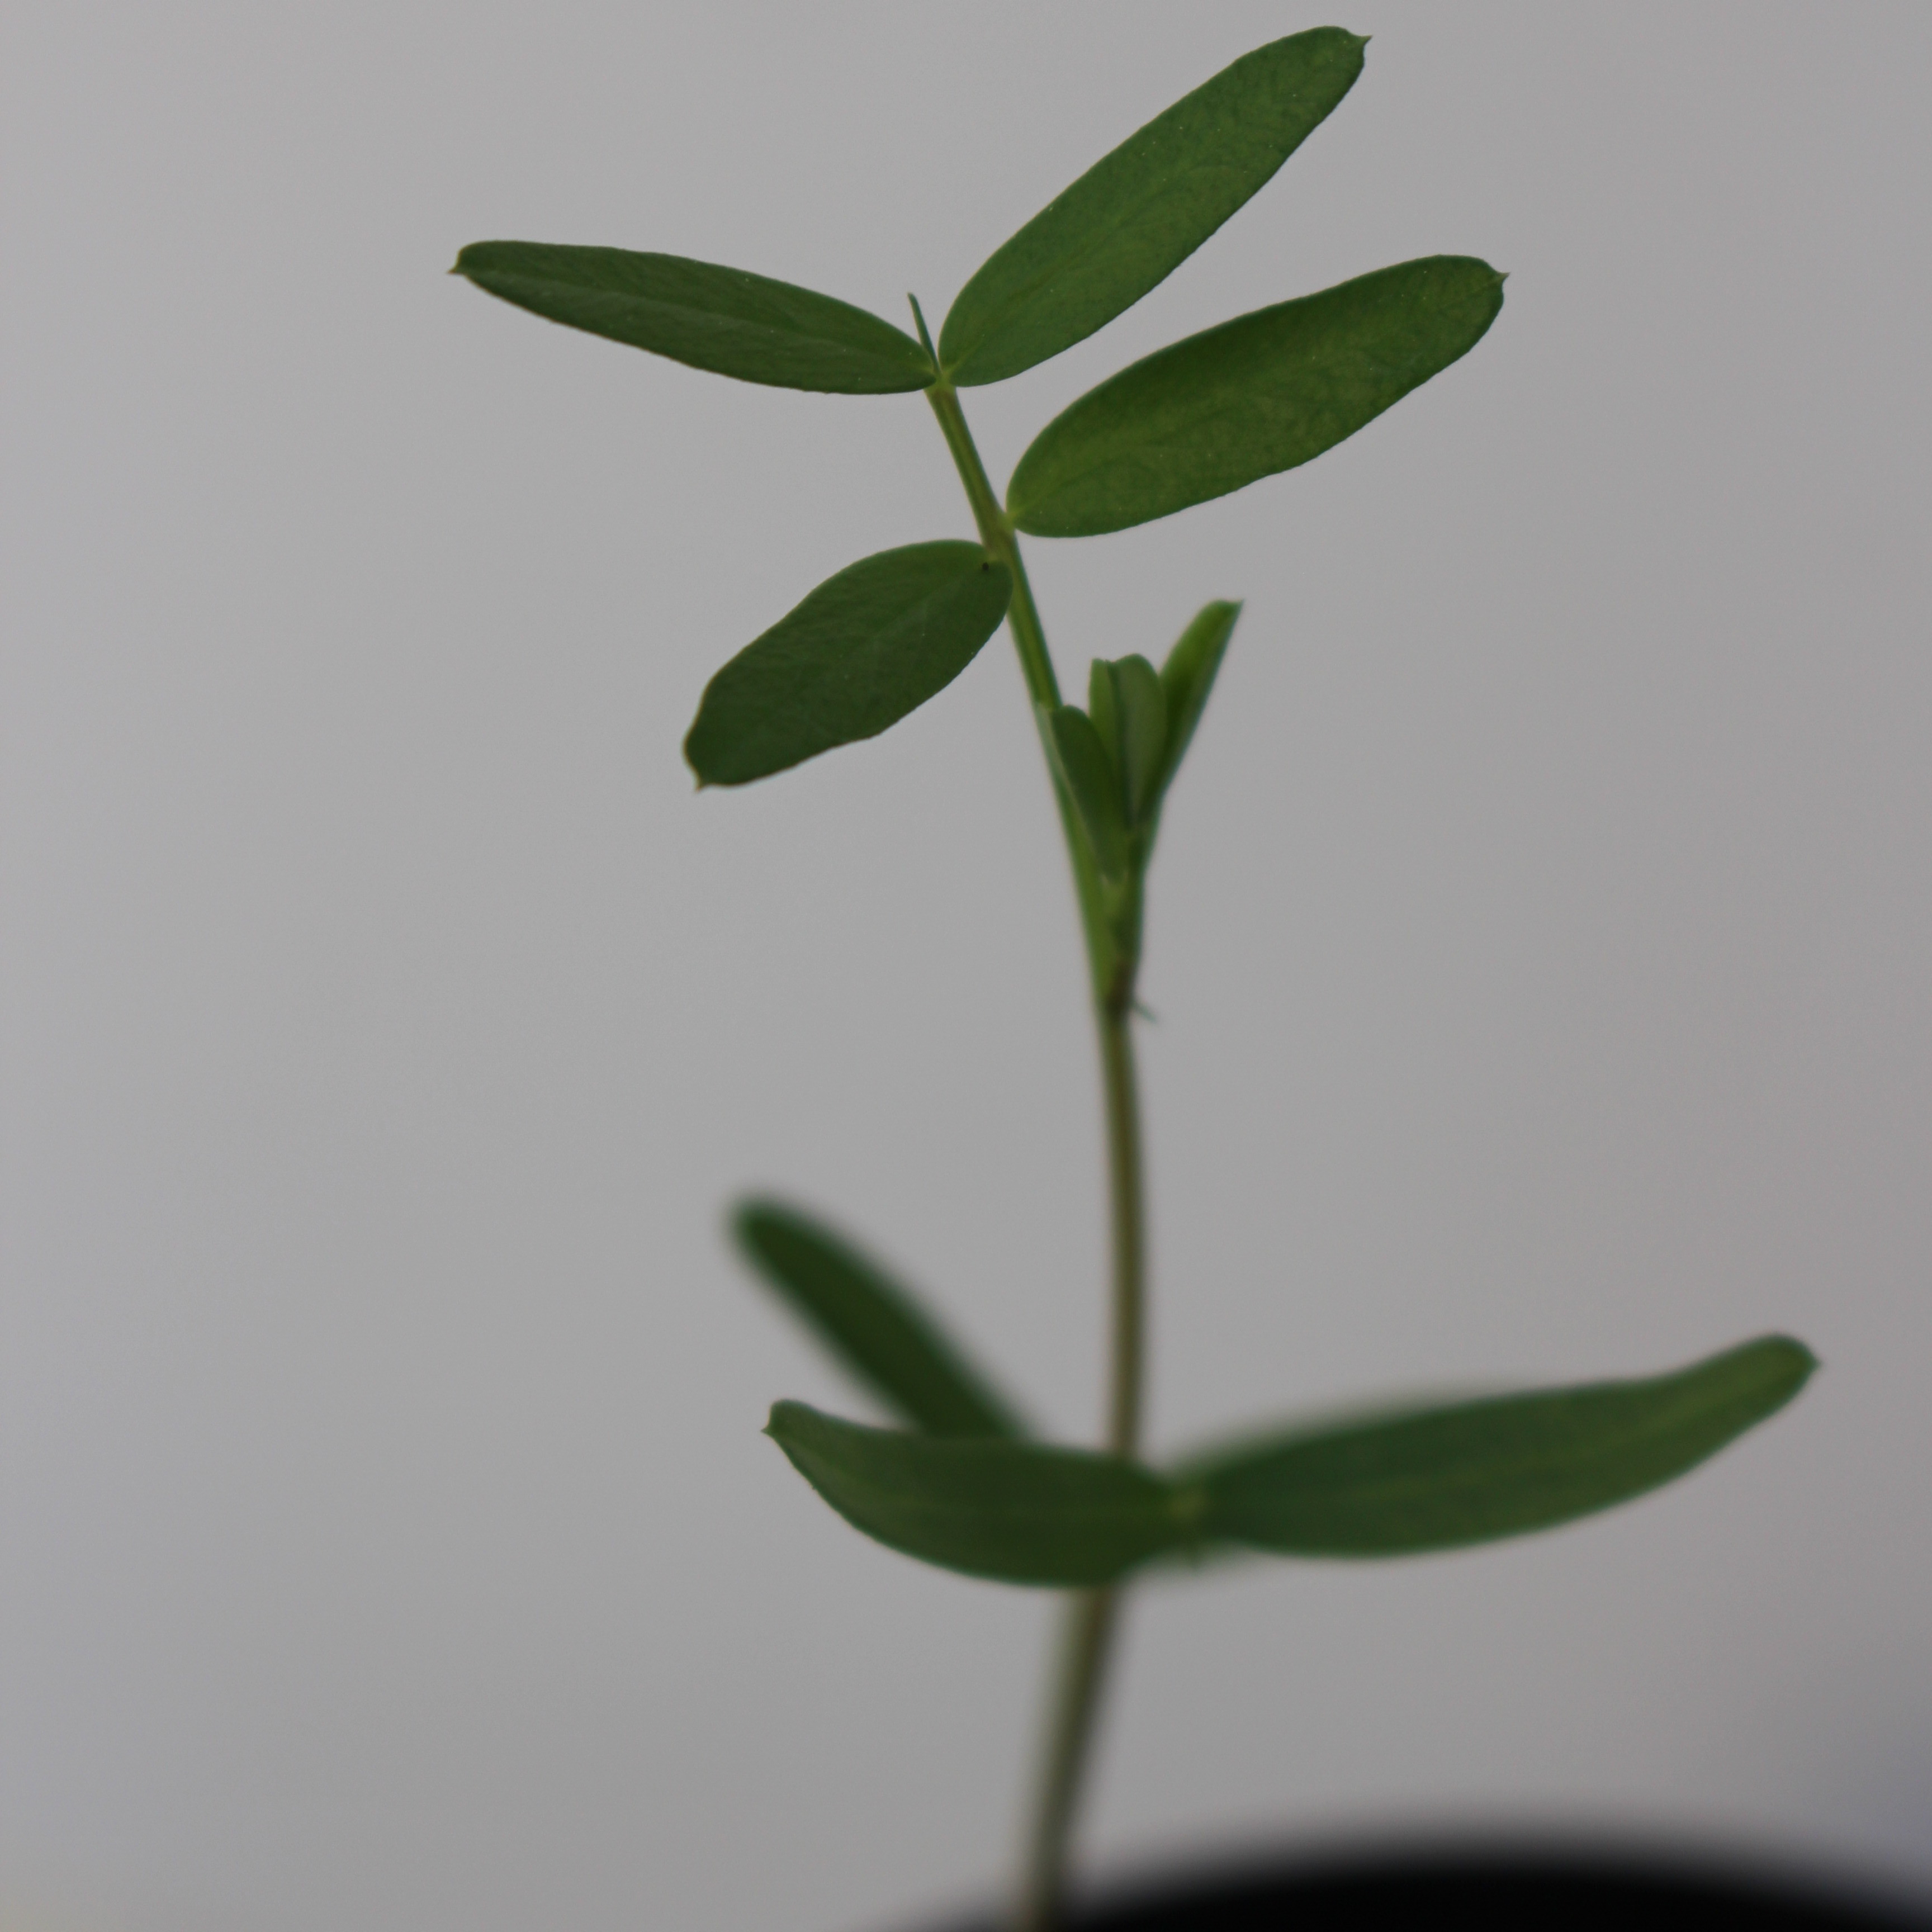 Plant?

Vicia sativa
